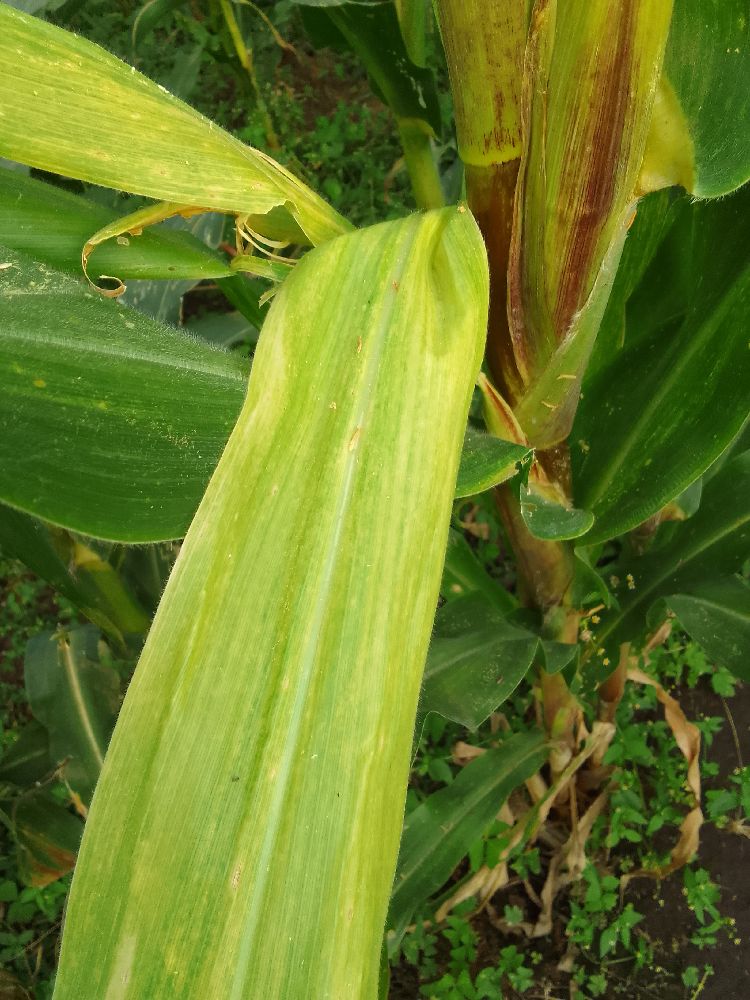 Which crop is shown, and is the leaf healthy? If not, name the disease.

maize, maize lethal necrosis
